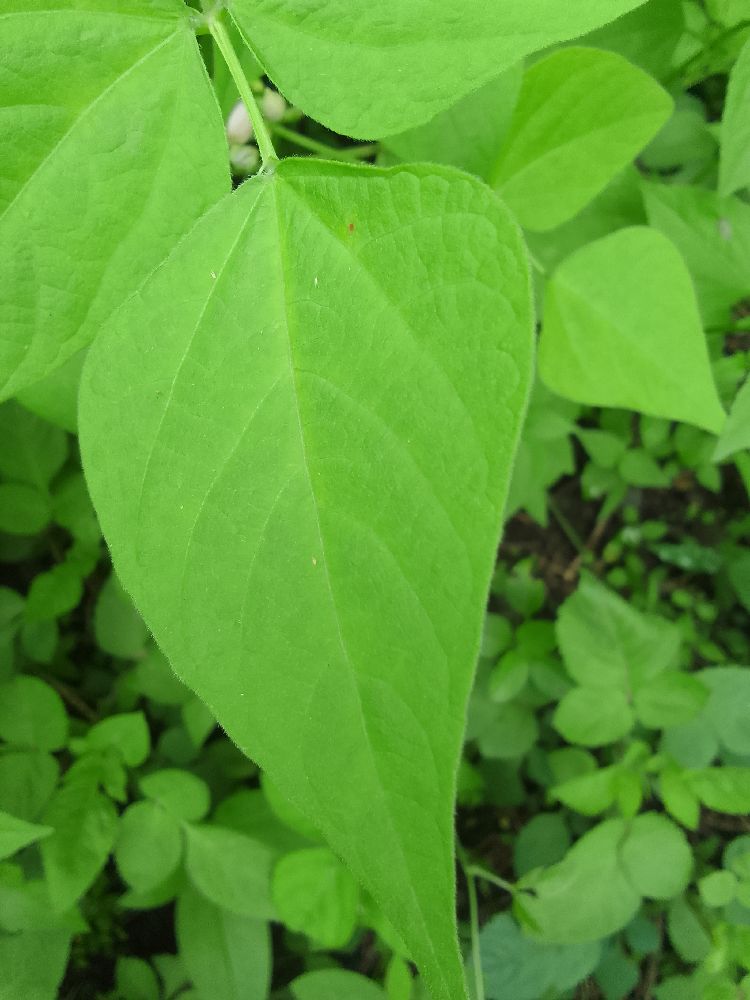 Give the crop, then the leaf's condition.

common bean, healthy
